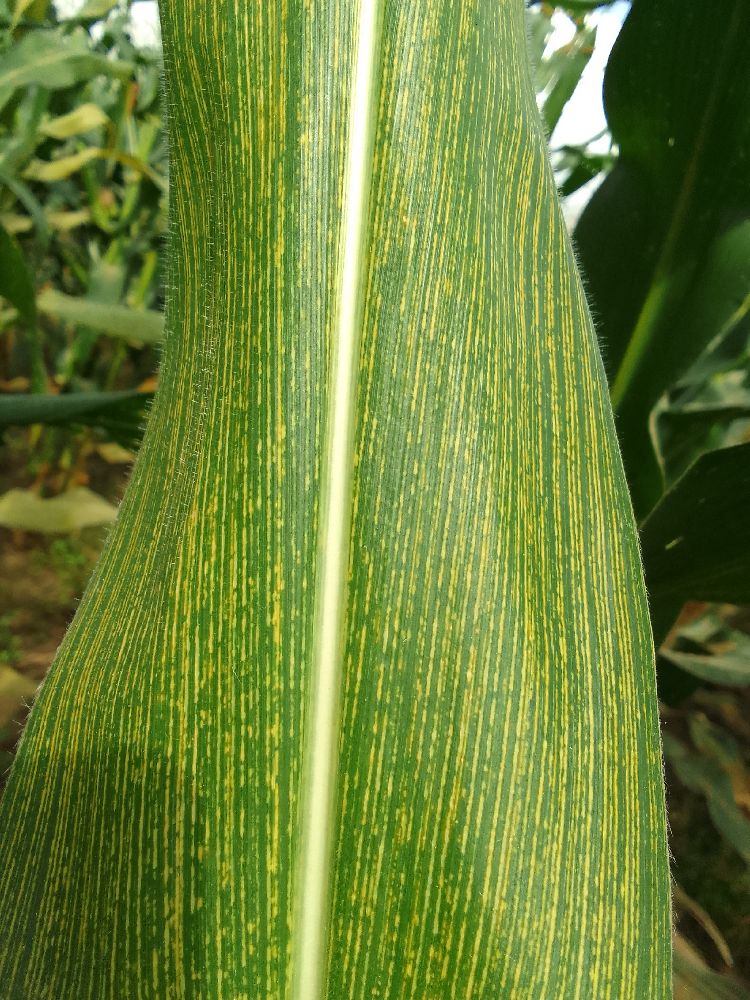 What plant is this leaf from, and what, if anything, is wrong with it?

maize, maize streak virus
